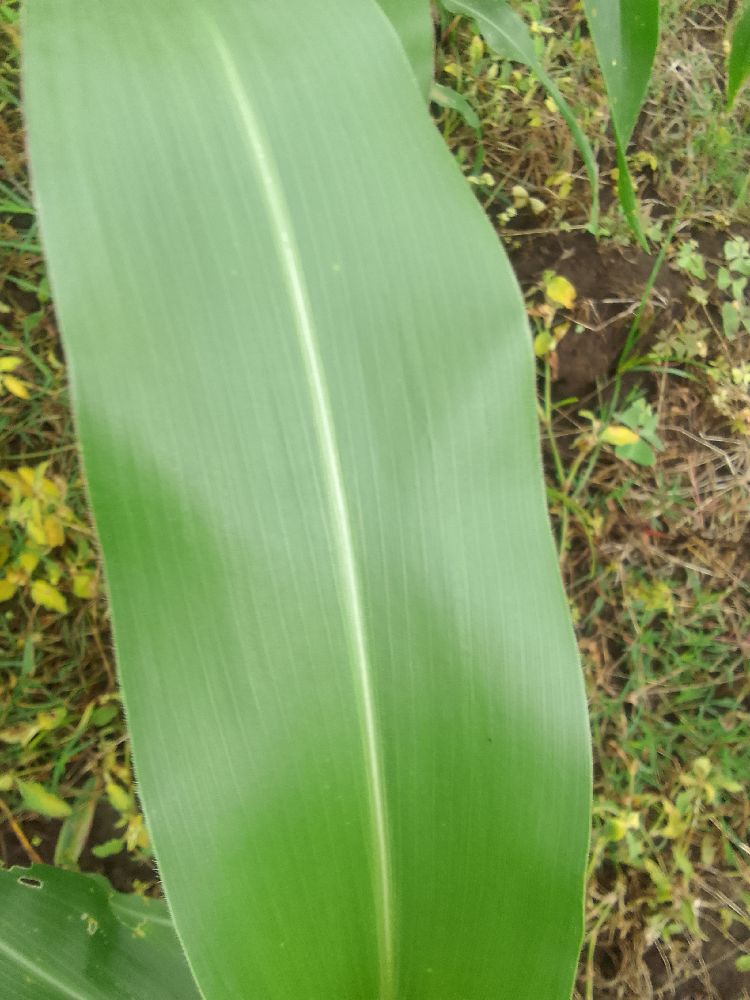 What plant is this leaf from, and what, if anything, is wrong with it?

maize, healthy
